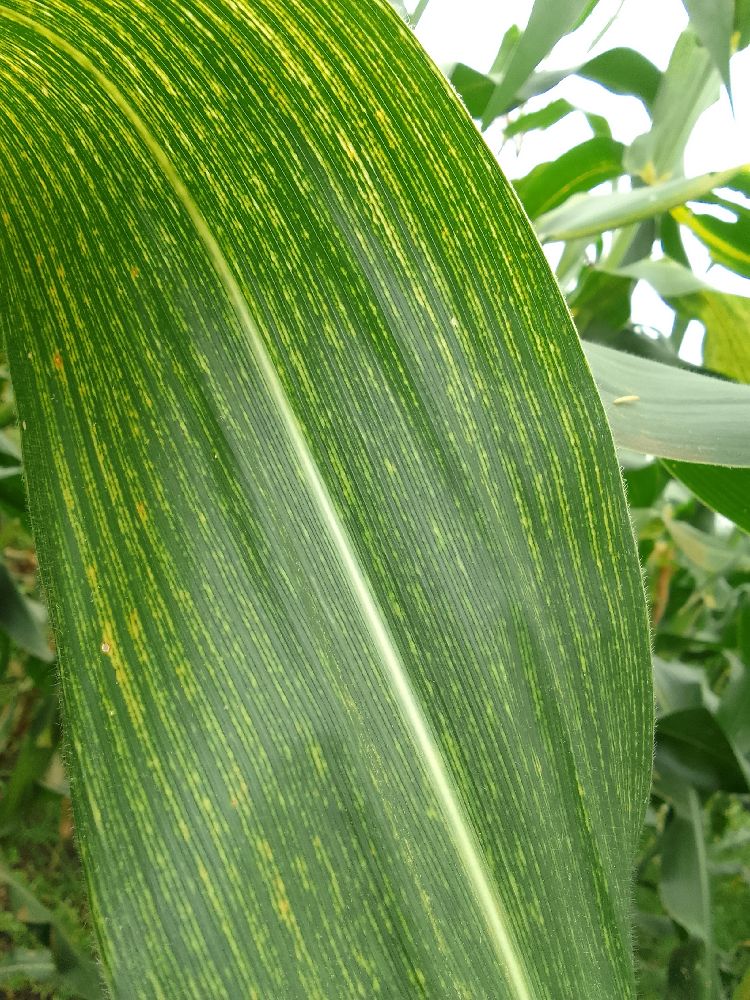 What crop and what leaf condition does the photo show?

maize, maize streak virus
